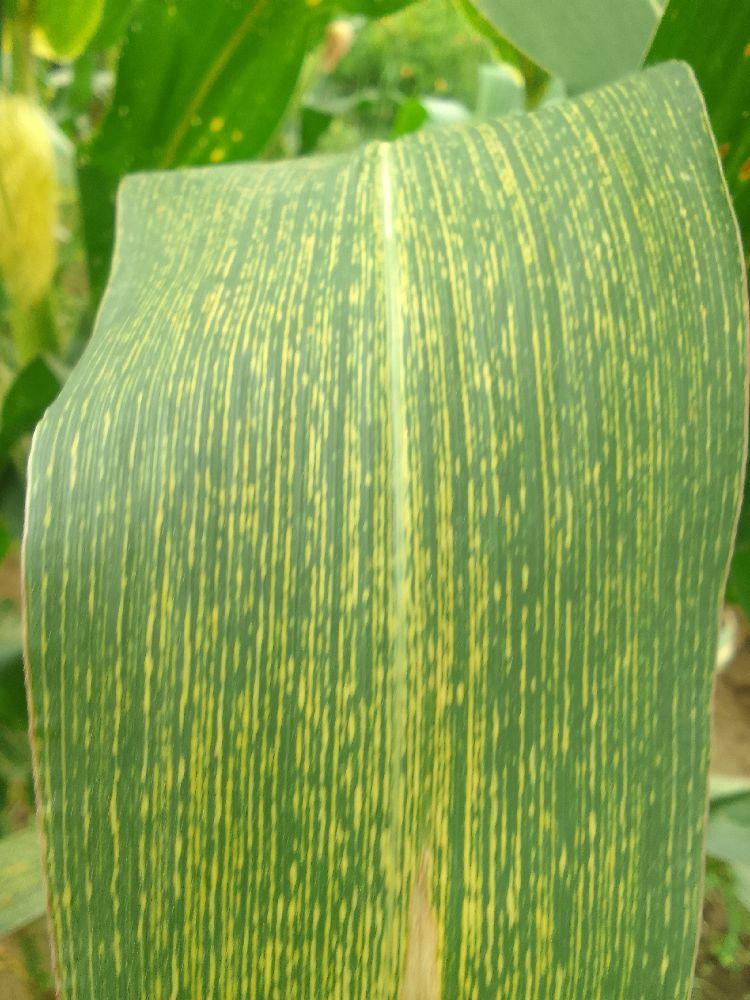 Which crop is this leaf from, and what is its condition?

maize, maize streak virus
